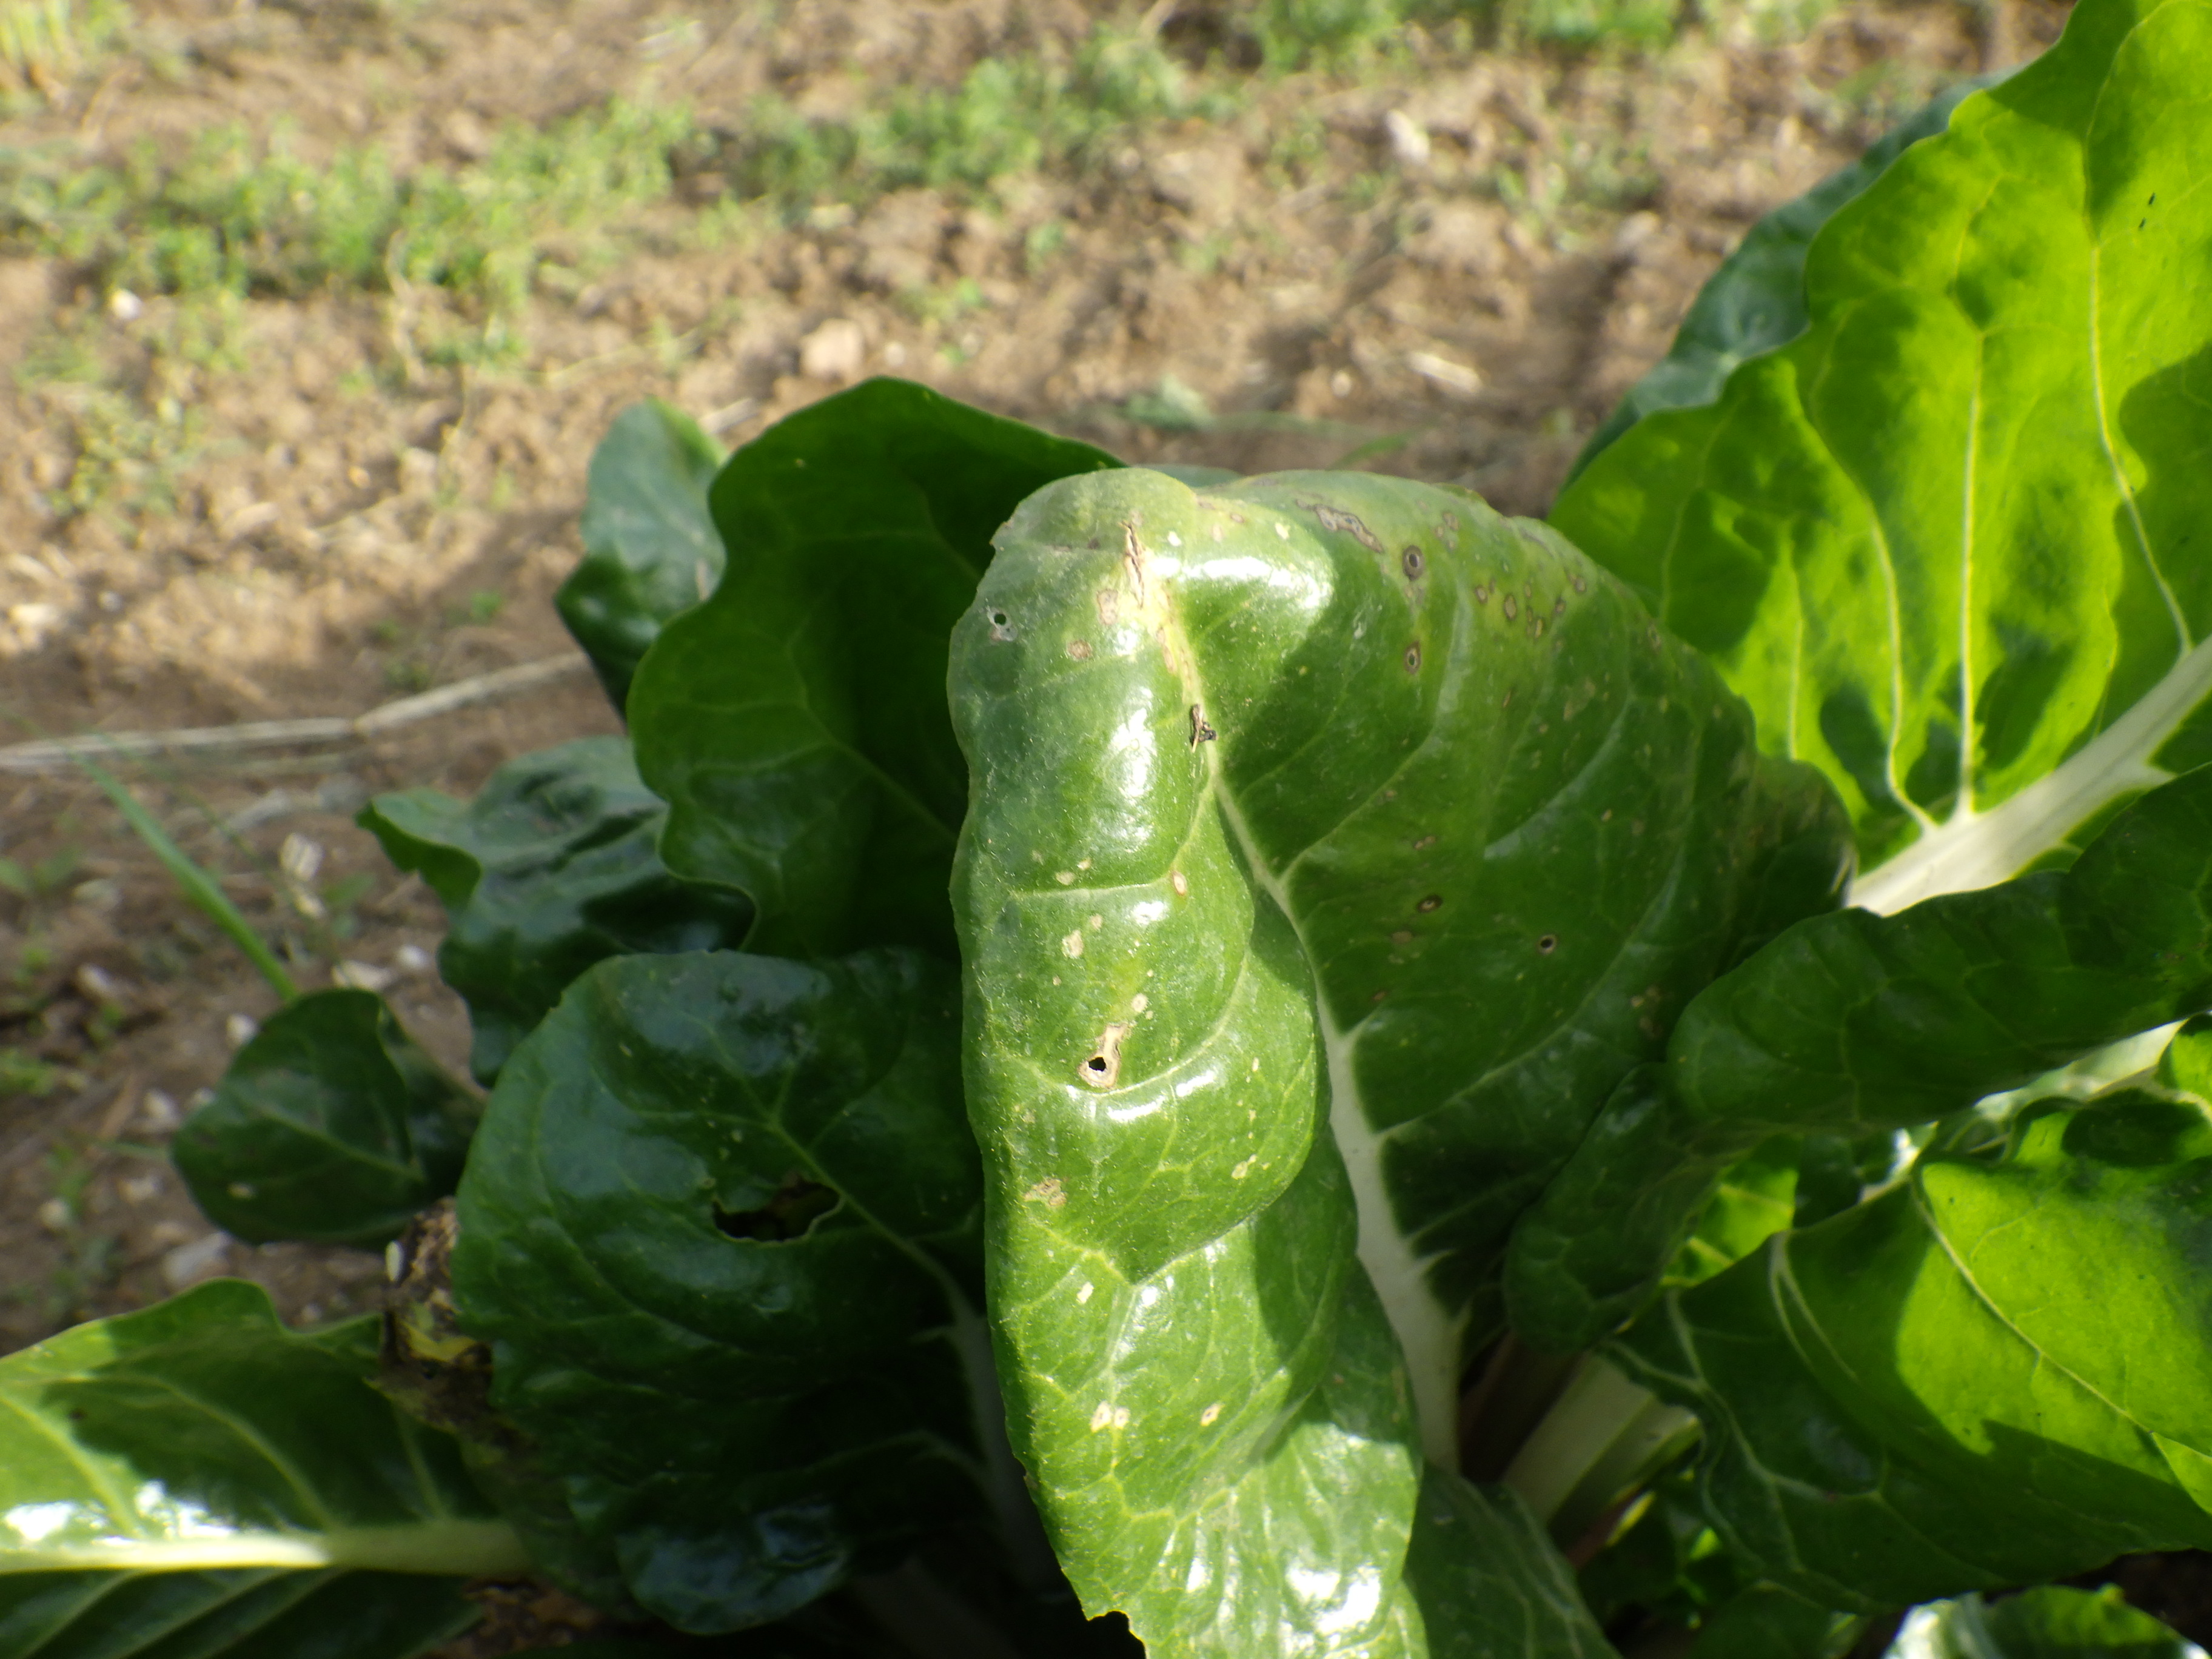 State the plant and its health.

chard, cercospora
